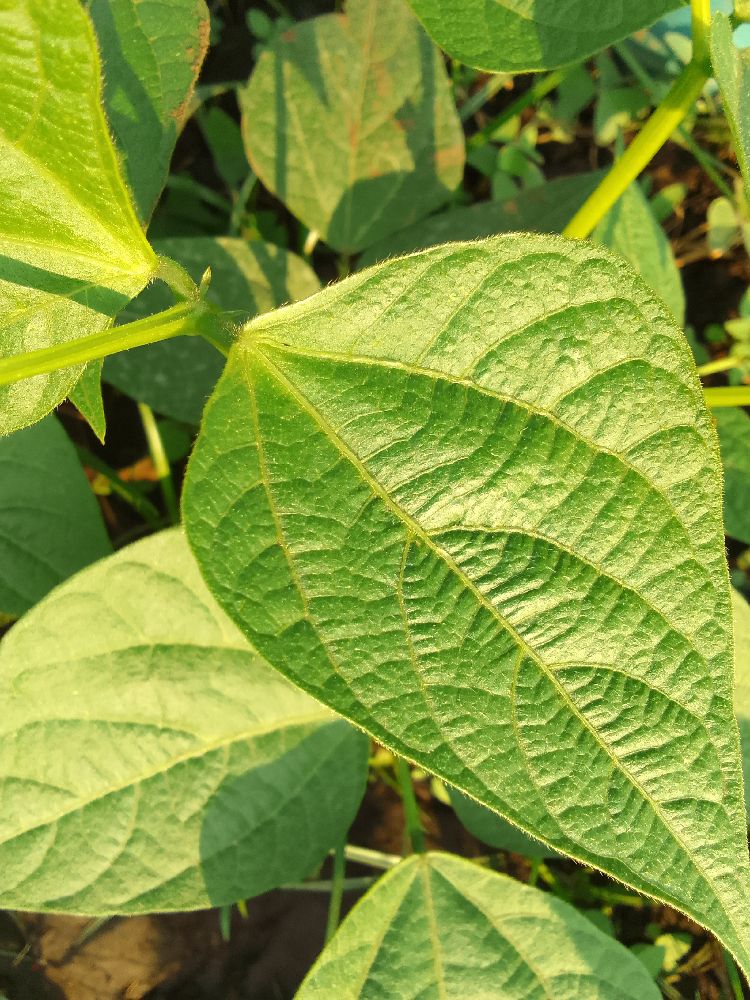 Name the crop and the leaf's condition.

common bean, healthy
